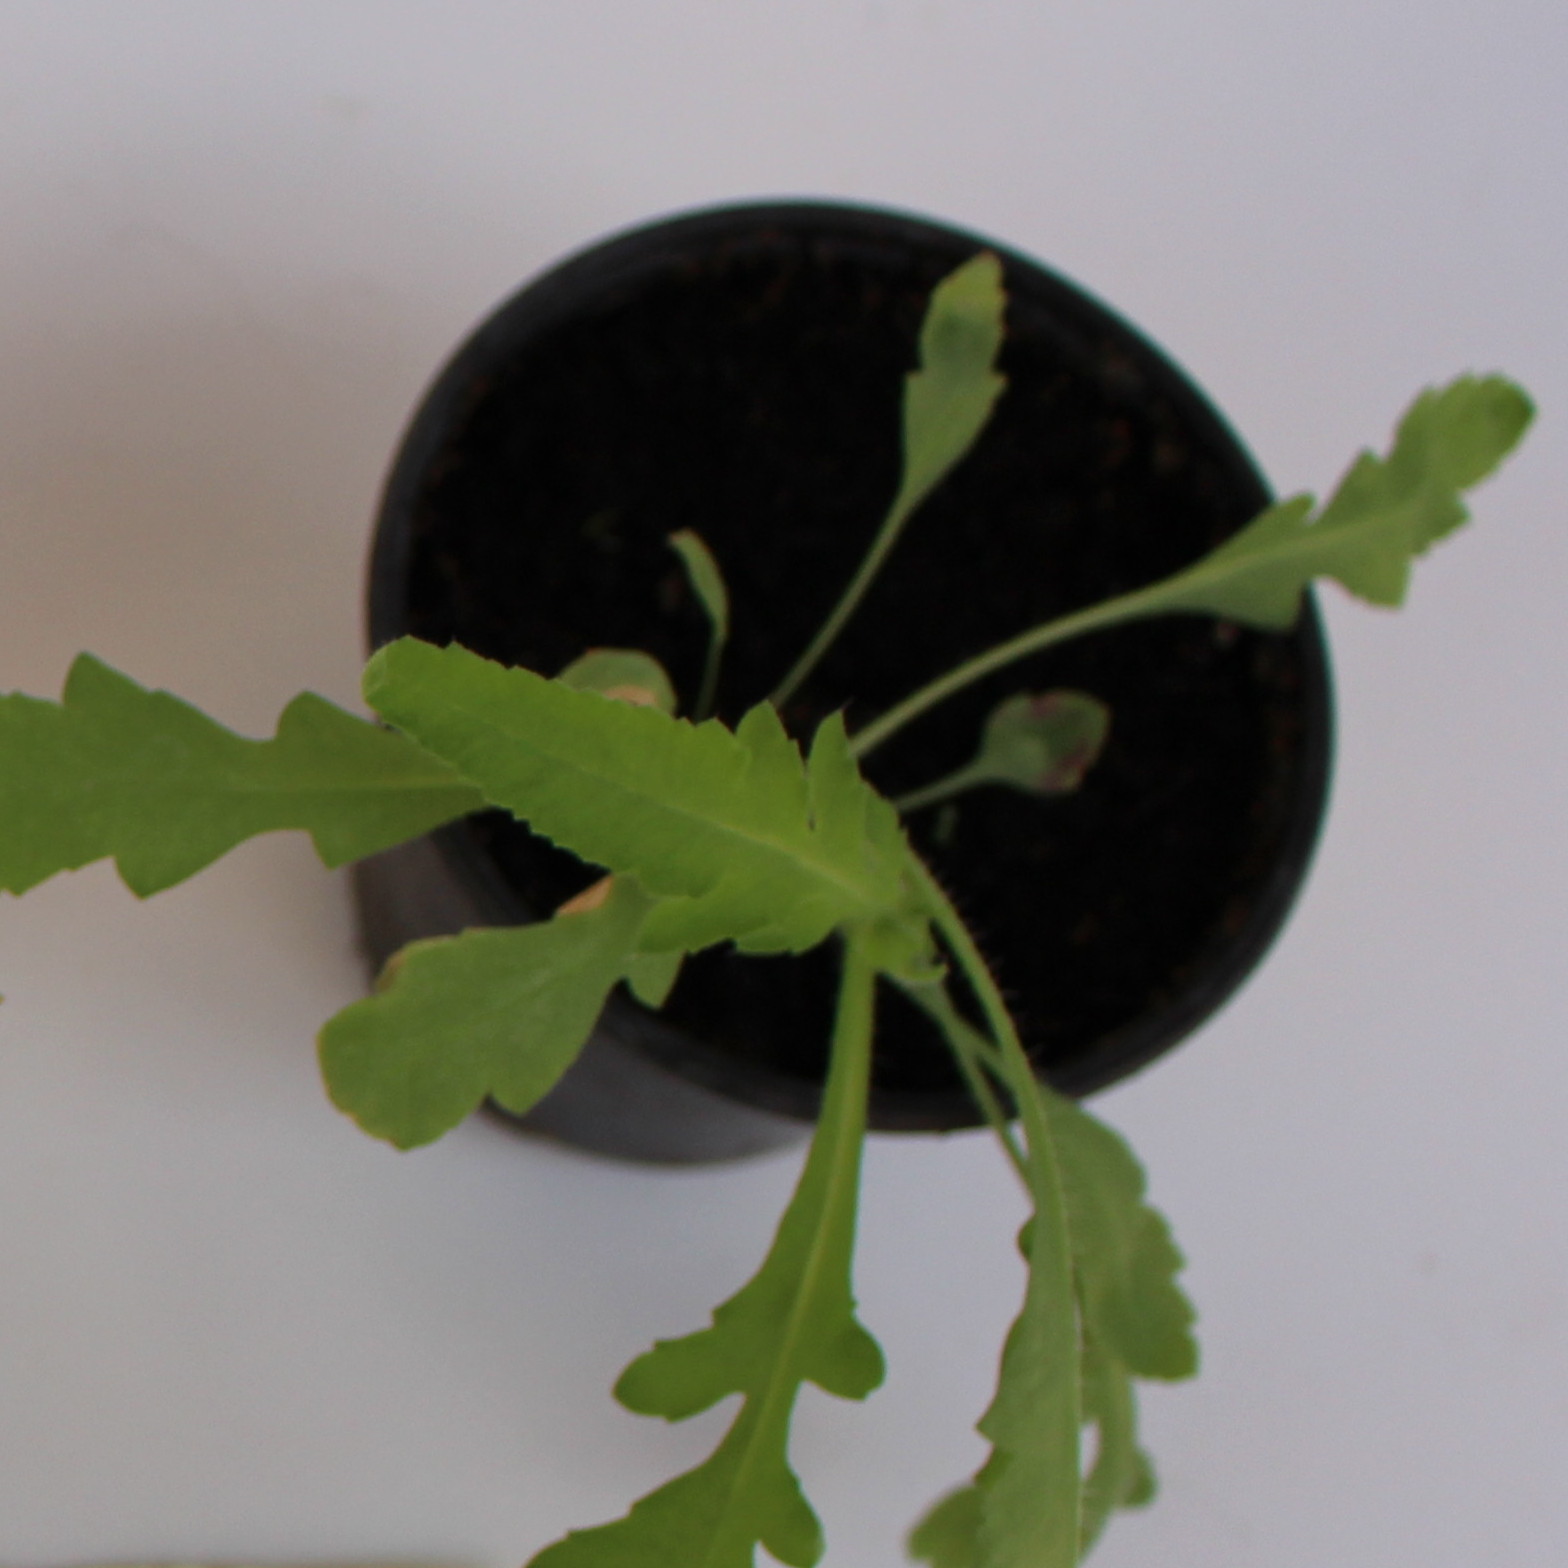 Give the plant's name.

Papaver rhoeas
